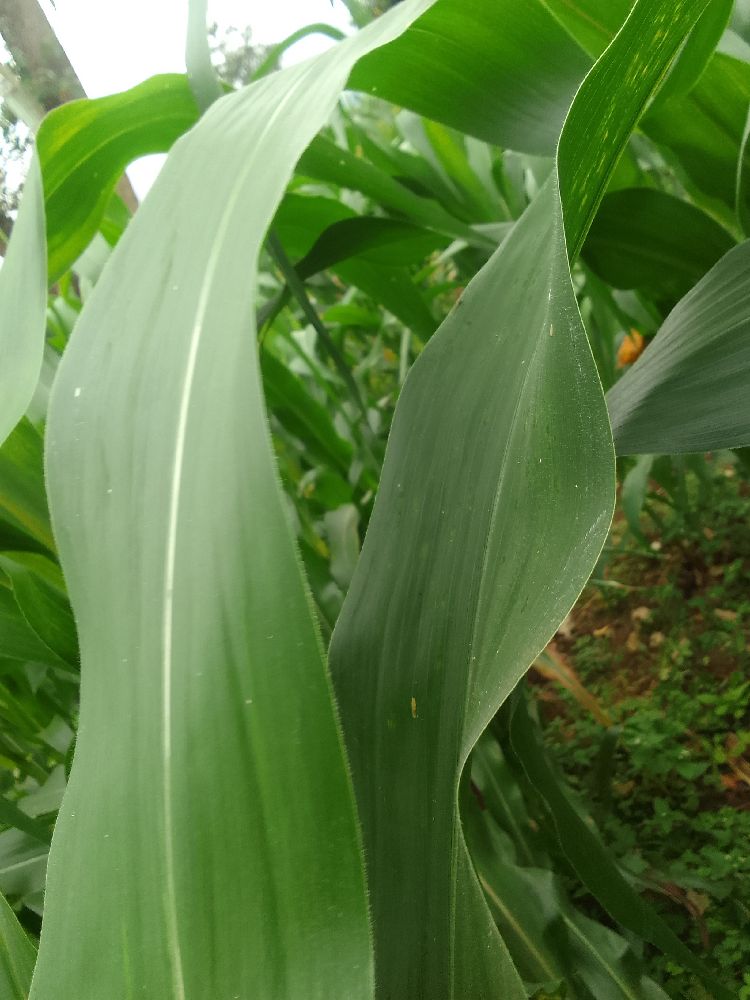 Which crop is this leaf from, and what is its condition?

maize, healthy
